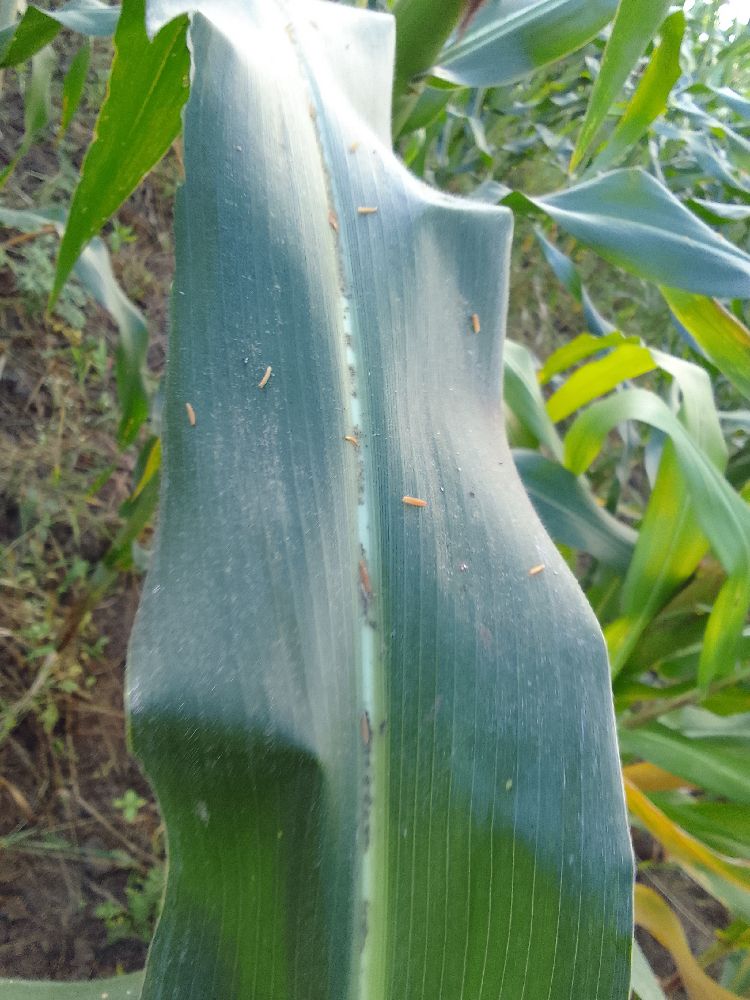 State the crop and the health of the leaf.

maize, healthy
